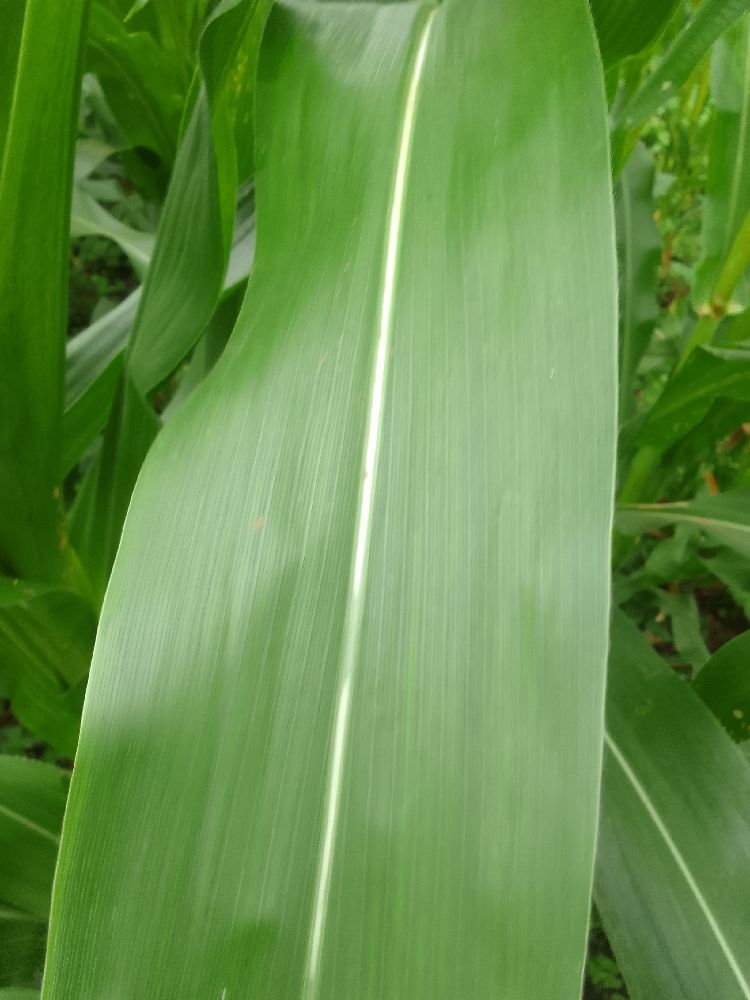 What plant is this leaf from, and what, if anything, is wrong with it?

maize, healthy
